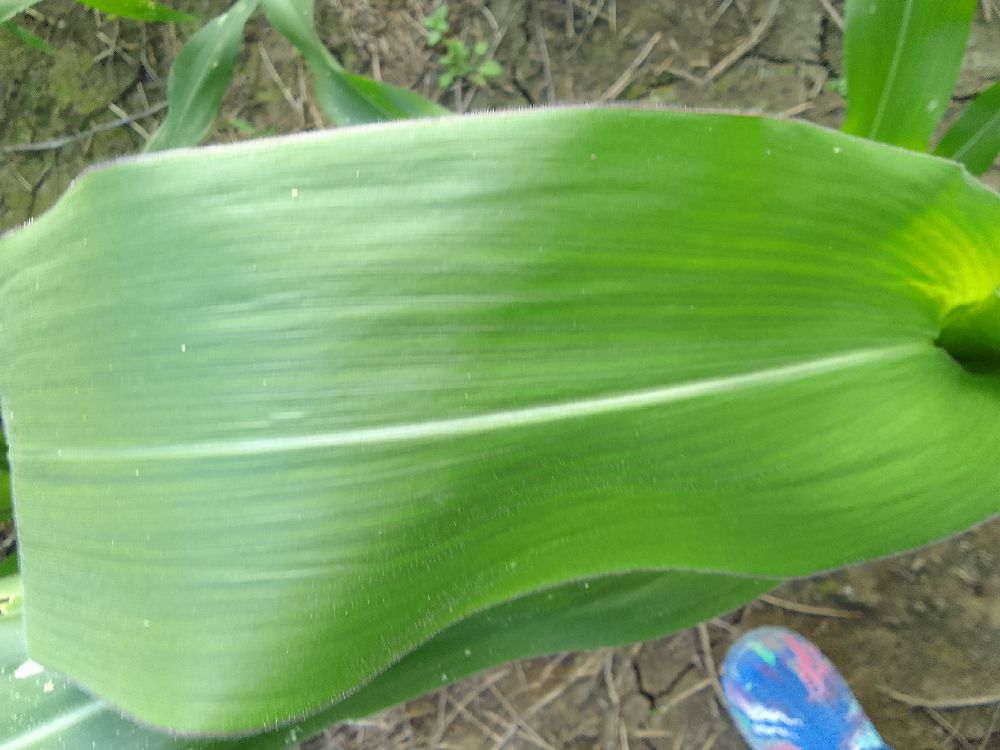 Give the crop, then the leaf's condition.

maize, healthy
